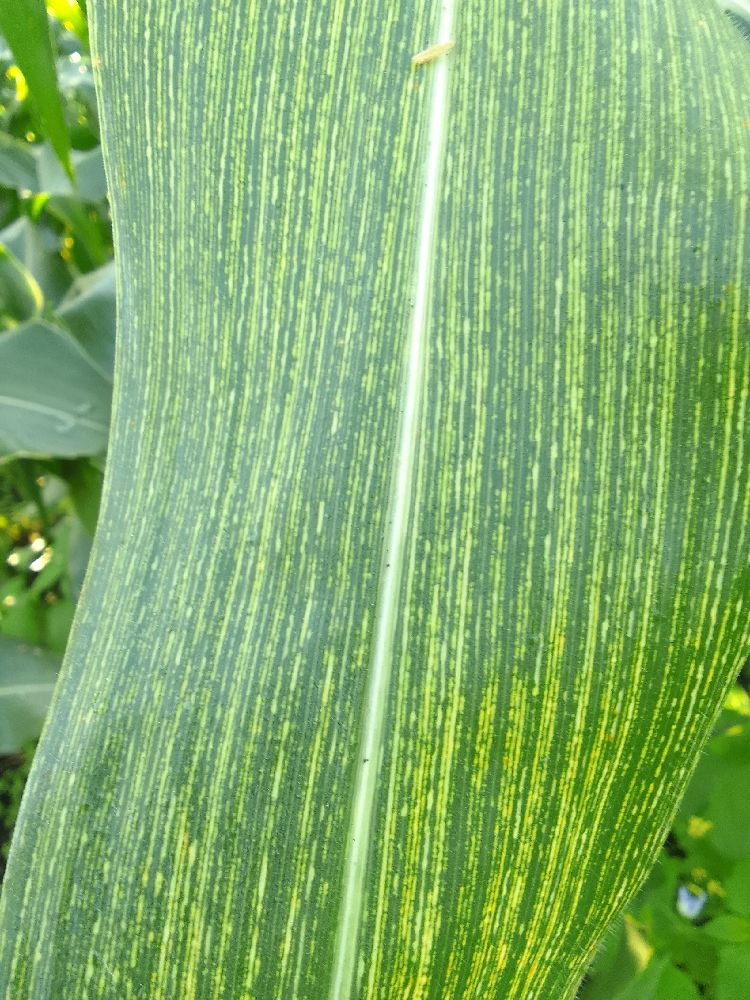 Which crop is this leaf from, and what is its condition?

maize, maize streak virus
